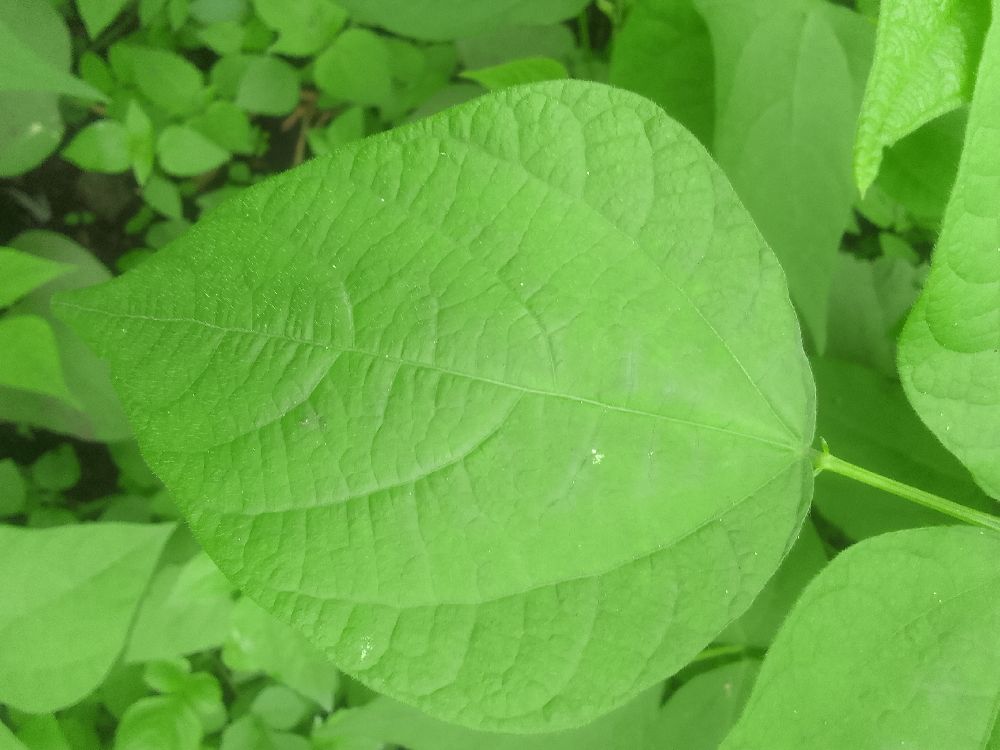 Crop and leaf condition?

common bean, healthy
